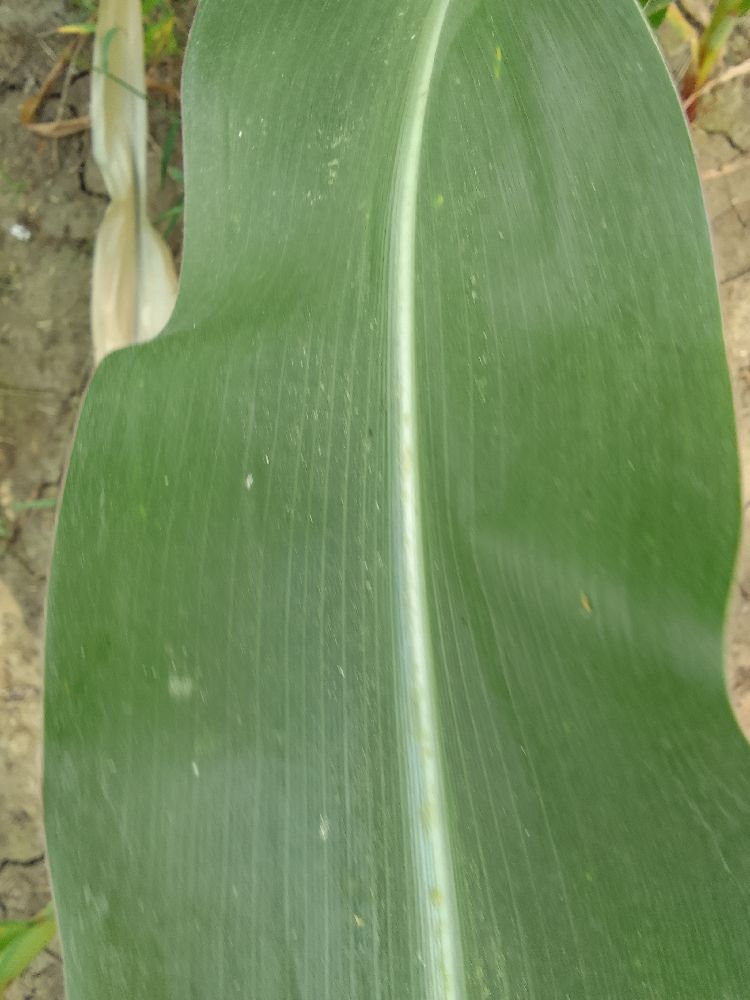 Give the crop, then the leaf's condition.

maize, healthy
